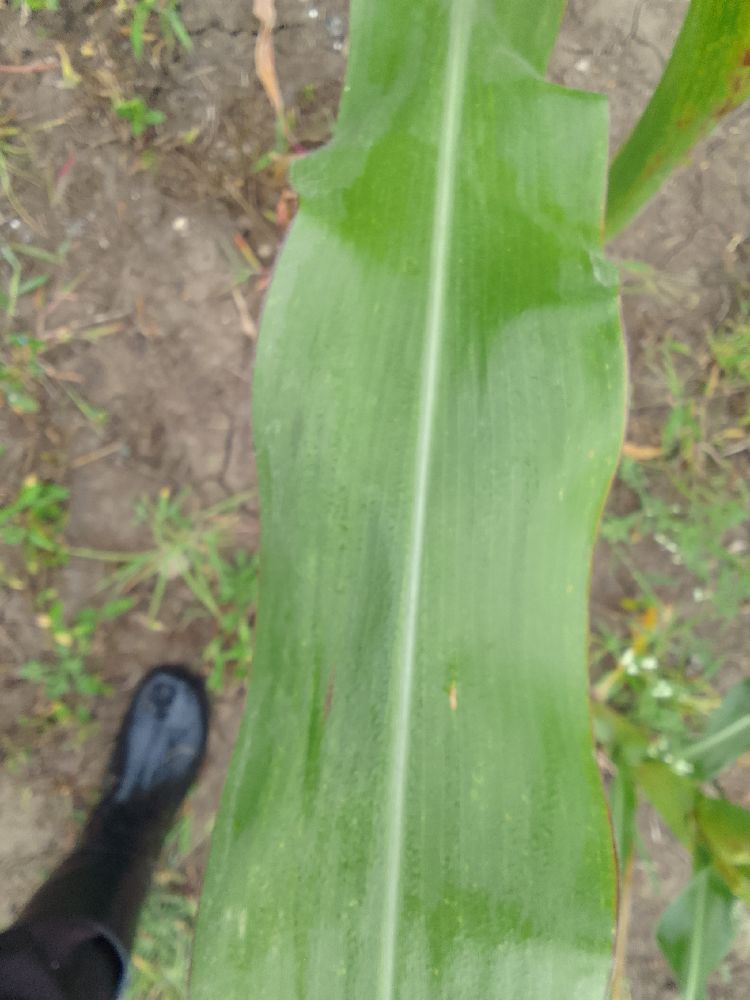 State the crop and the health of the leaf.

maize, healthy
